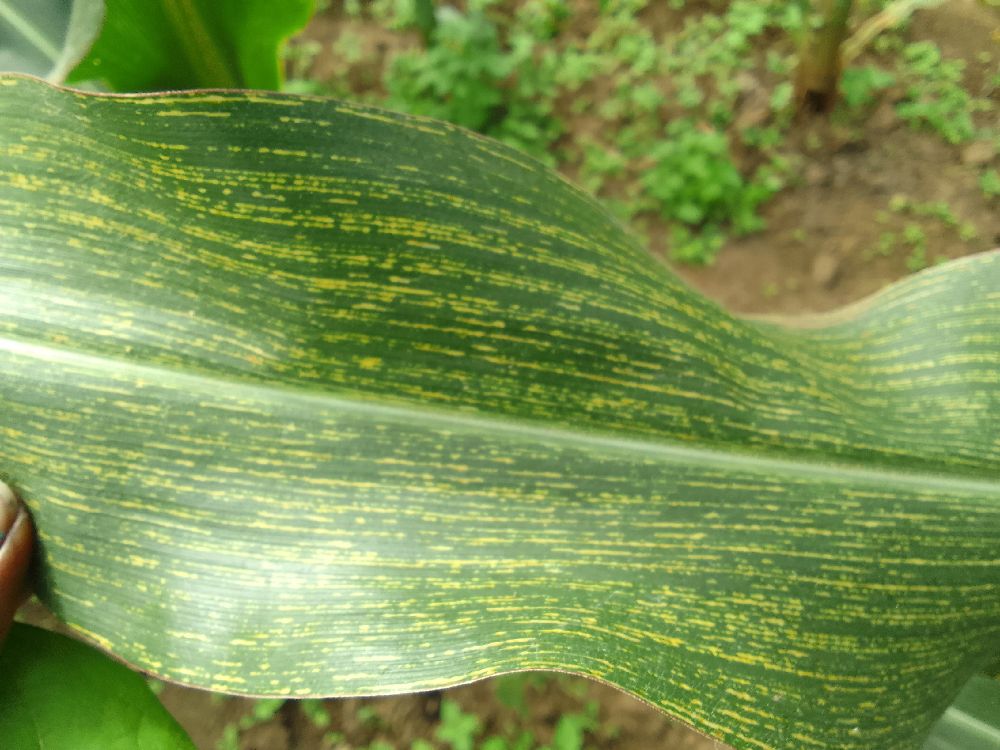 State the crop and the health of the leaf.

maize, maize streak virus
